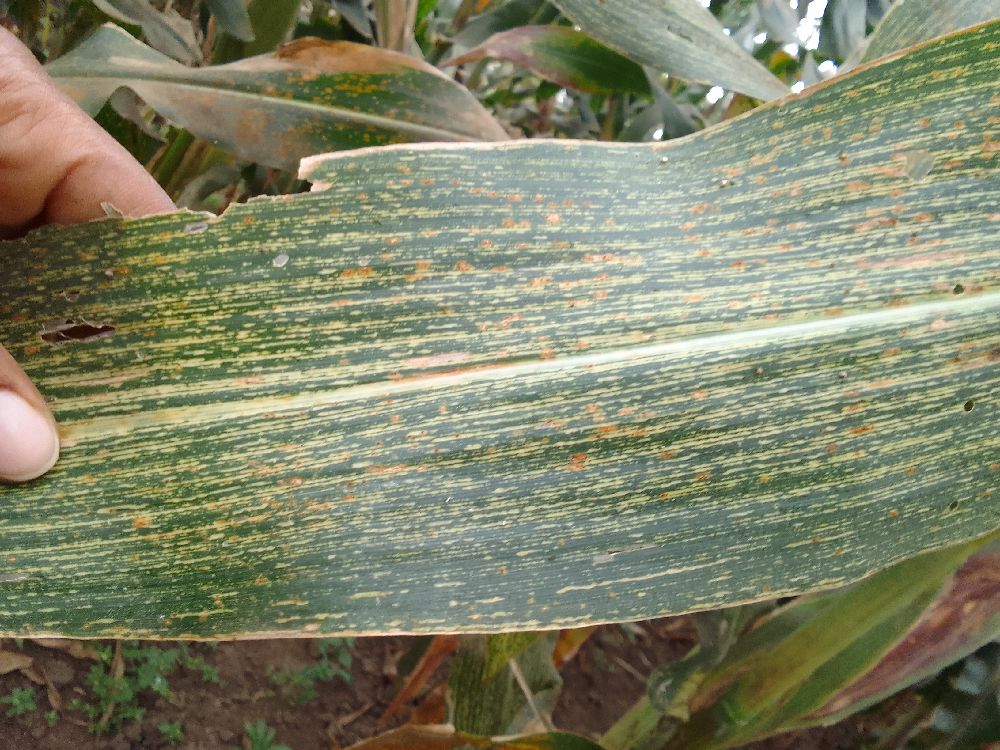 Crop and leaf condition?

maize, maize streak virus
